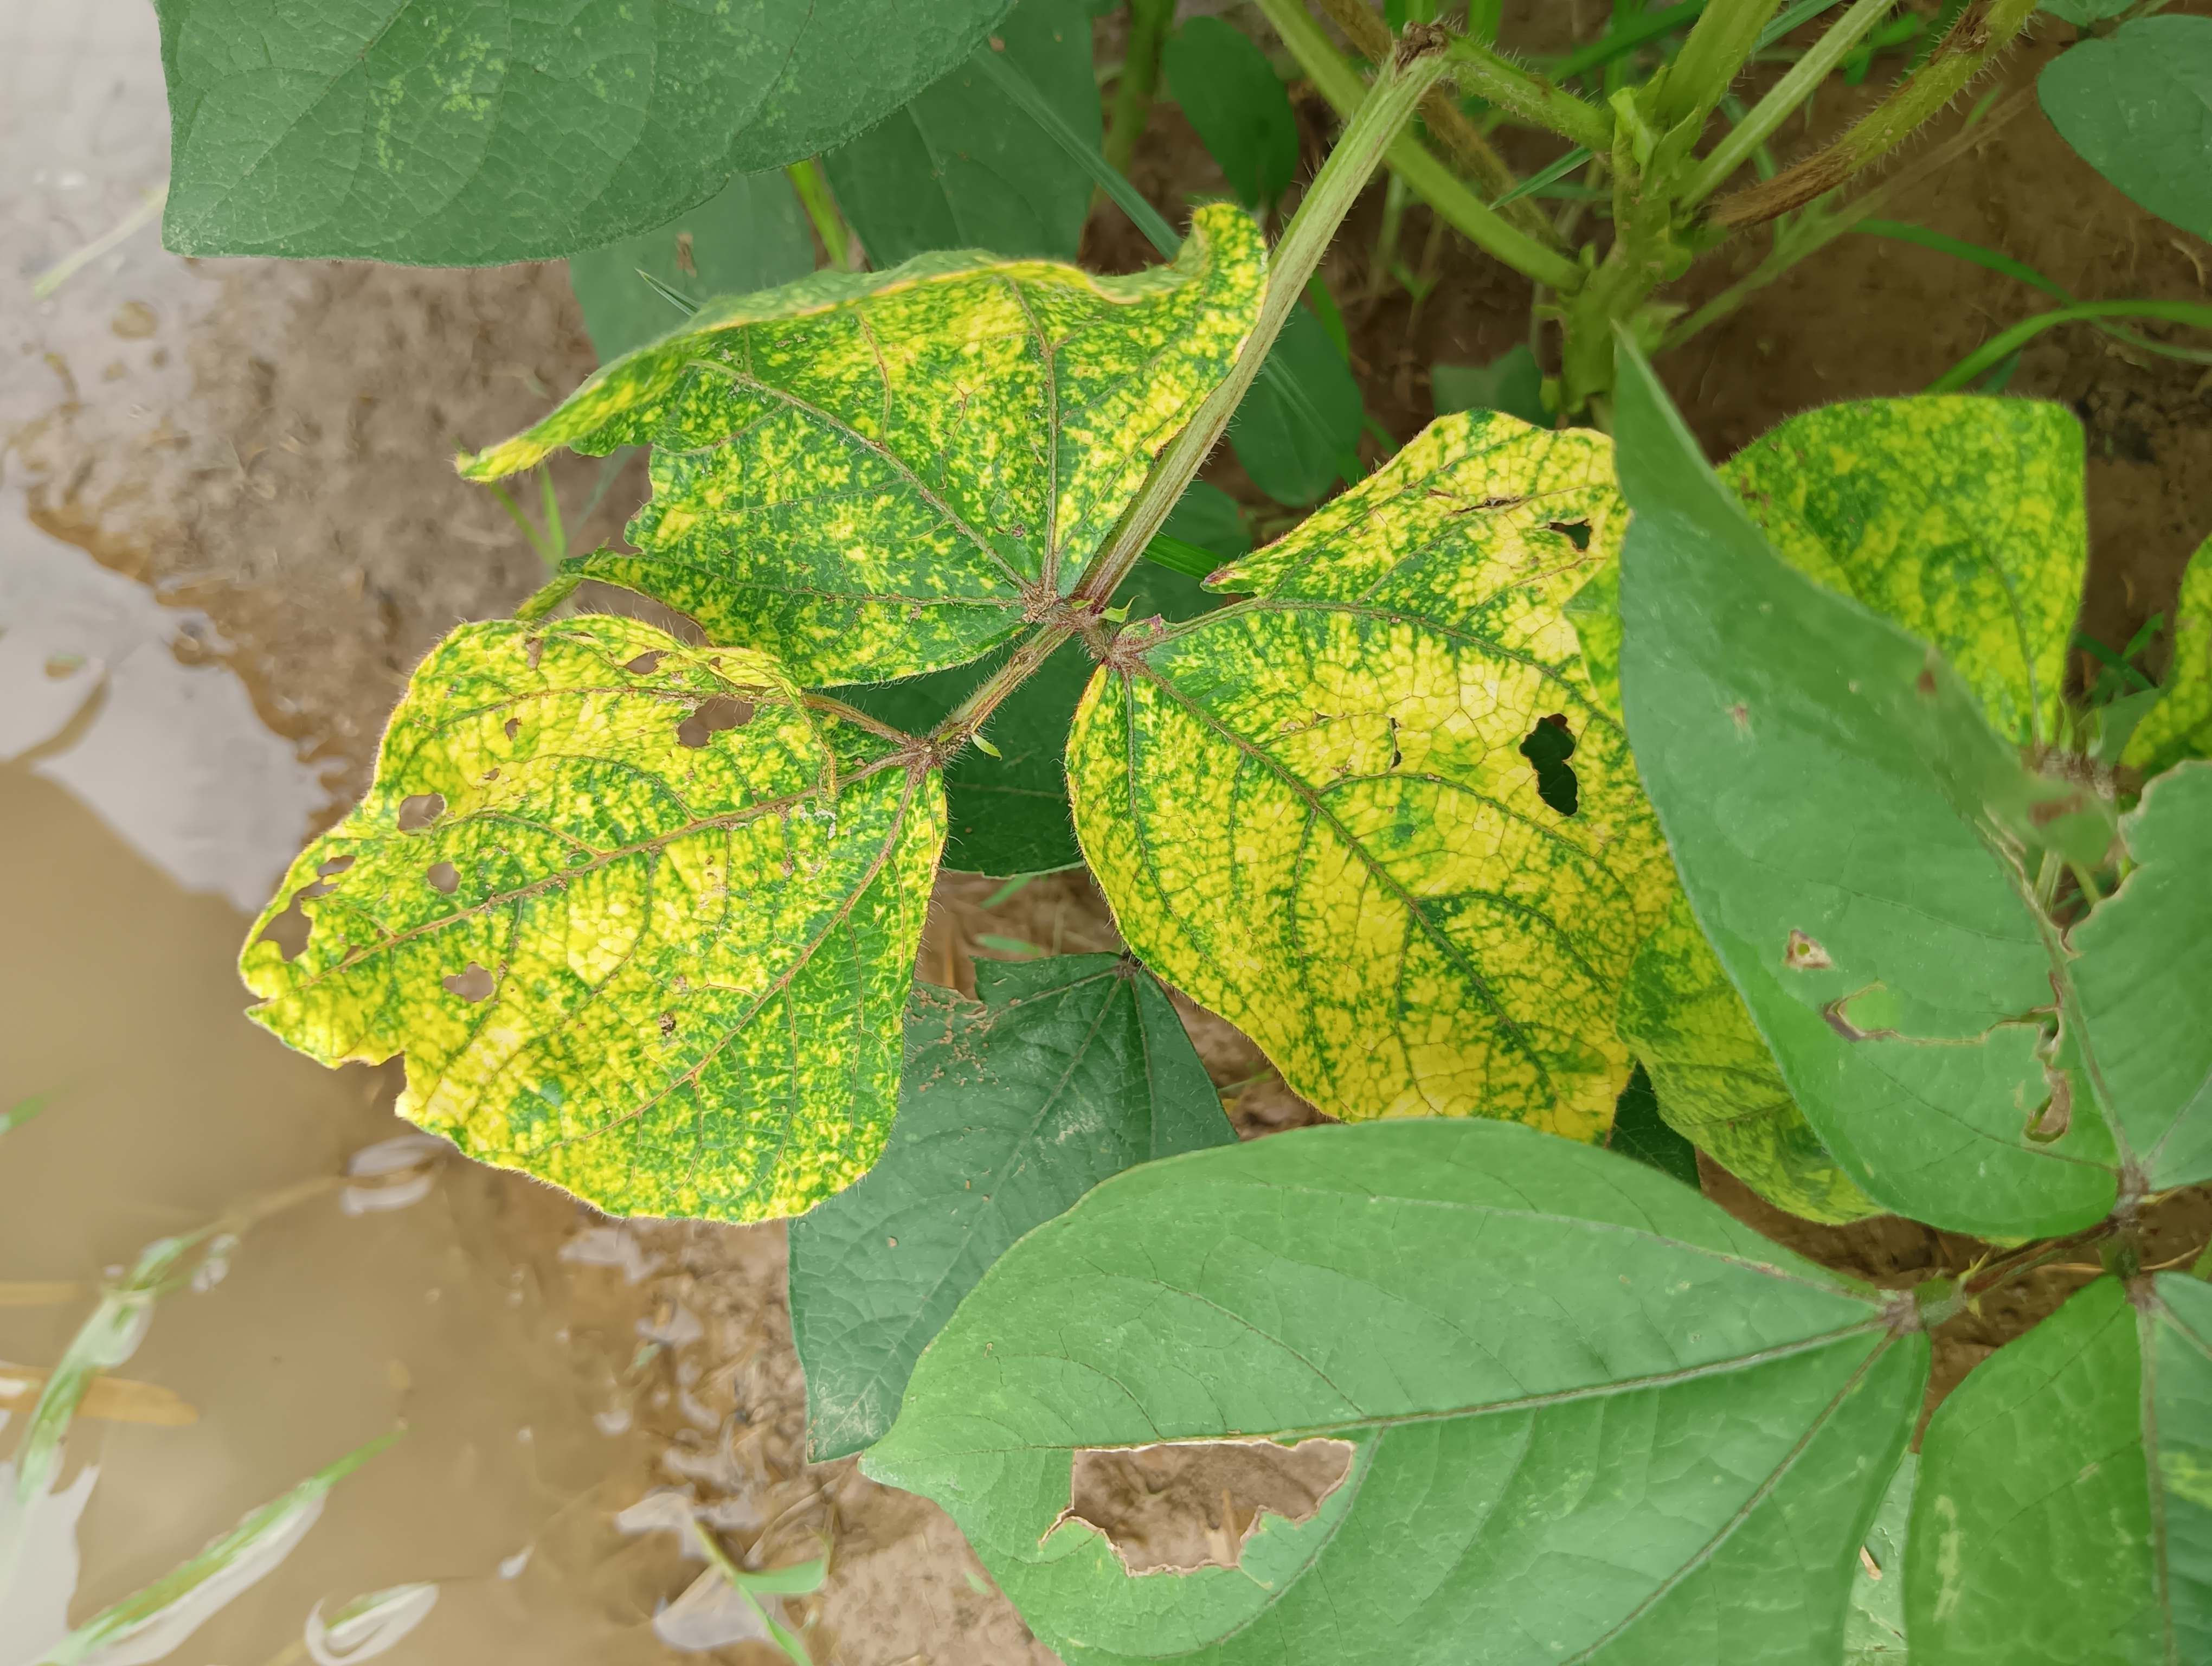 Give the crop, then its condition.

mungbean, yellow mosaic
